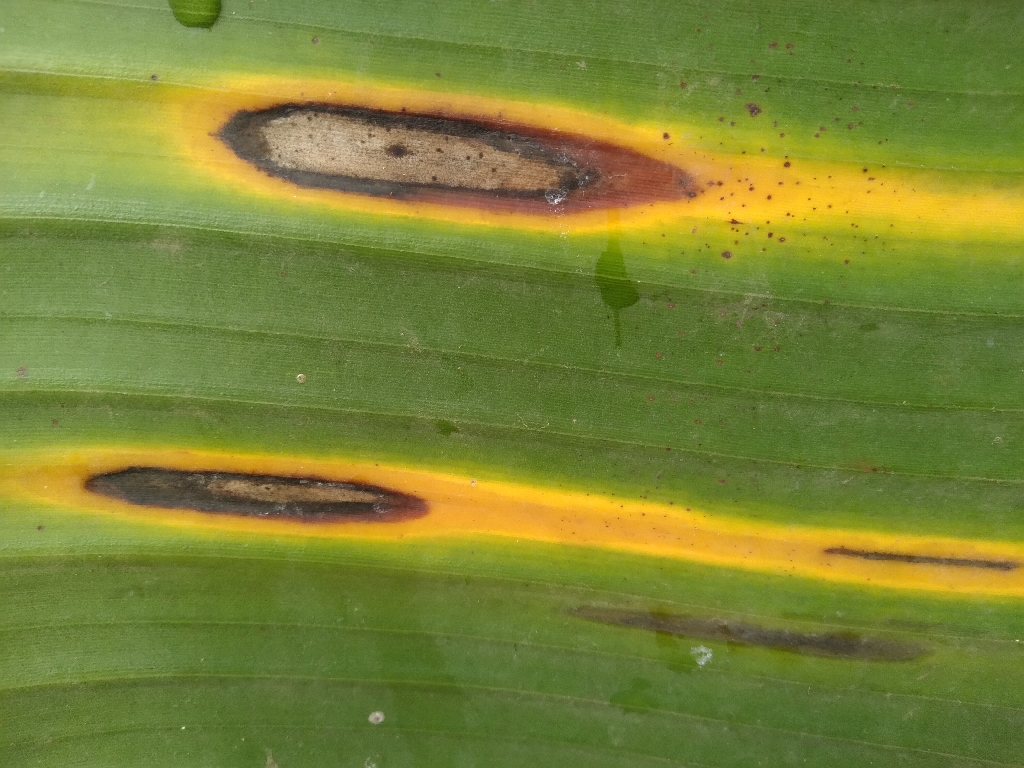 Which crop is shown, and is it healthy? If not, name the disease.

banana, black sigatoka
